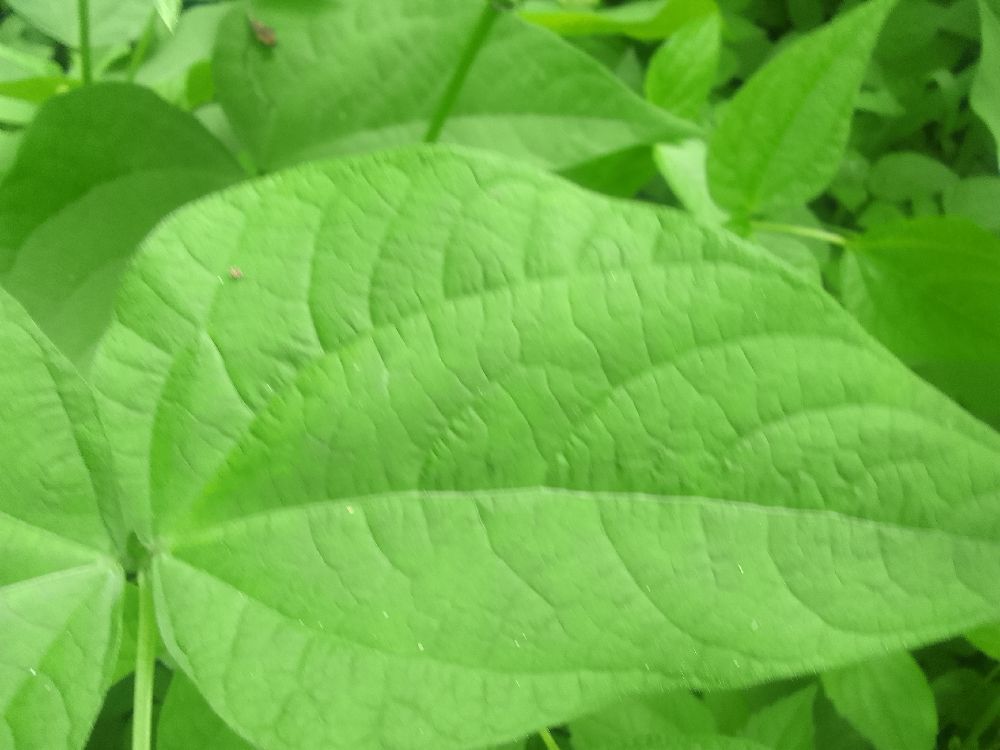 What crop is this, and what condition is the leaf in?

common bean, healthy
